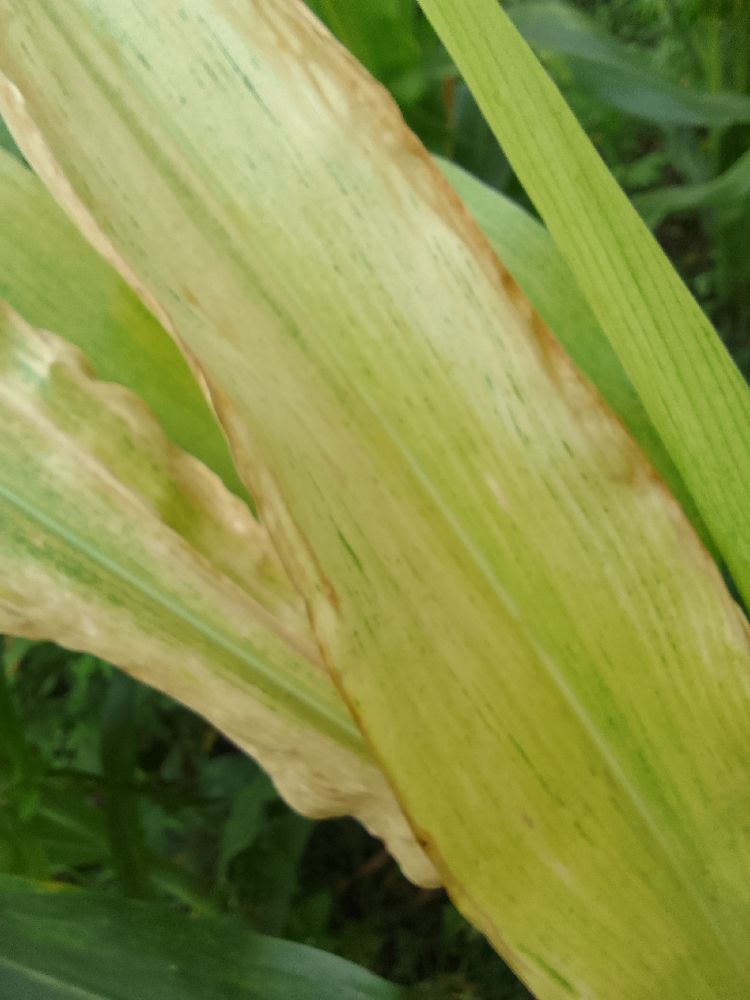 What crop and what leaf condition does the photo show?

maize, maize lethal necrosis
